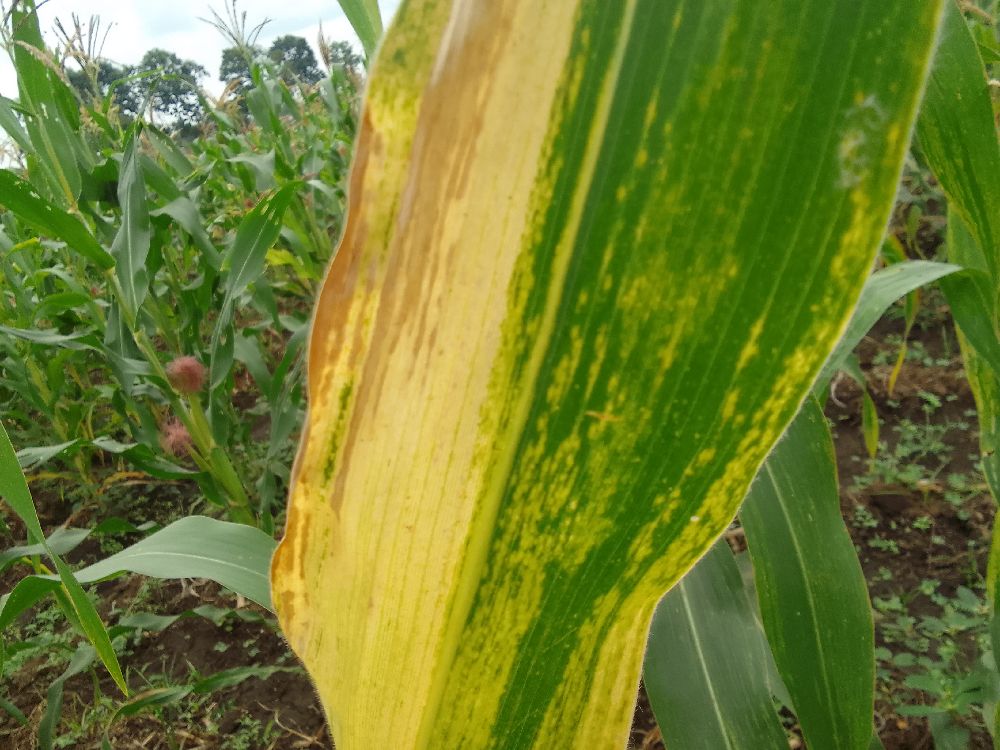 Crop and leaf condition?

maize, maize lethal necrosis
